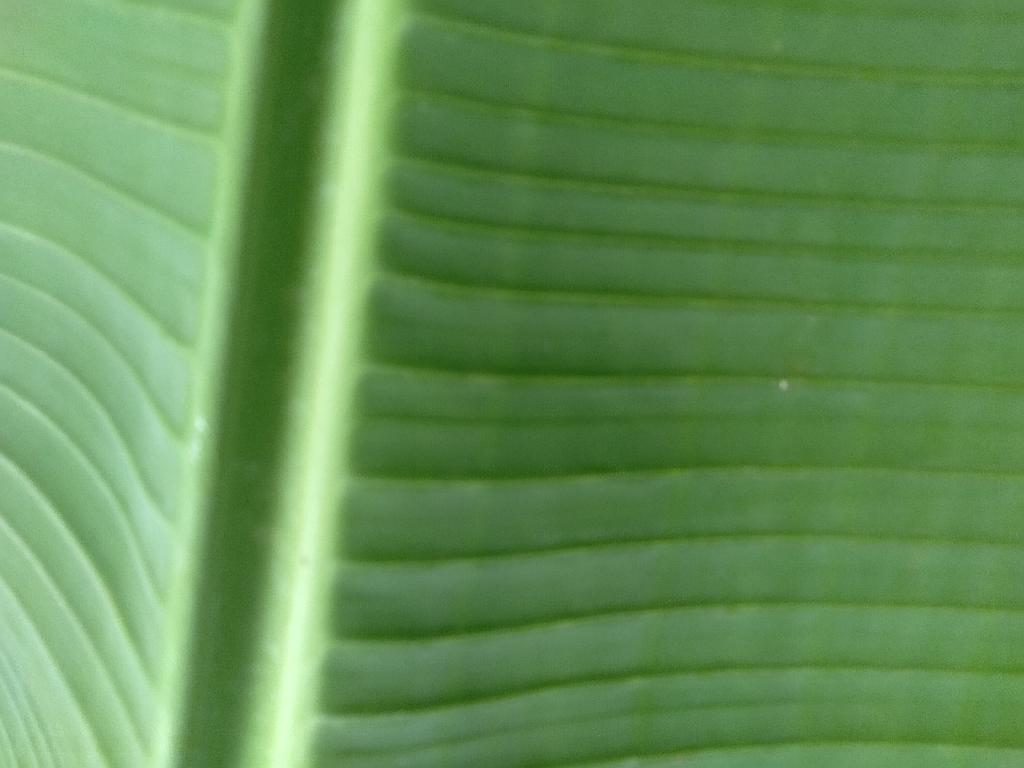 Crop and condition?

banana, healthy
